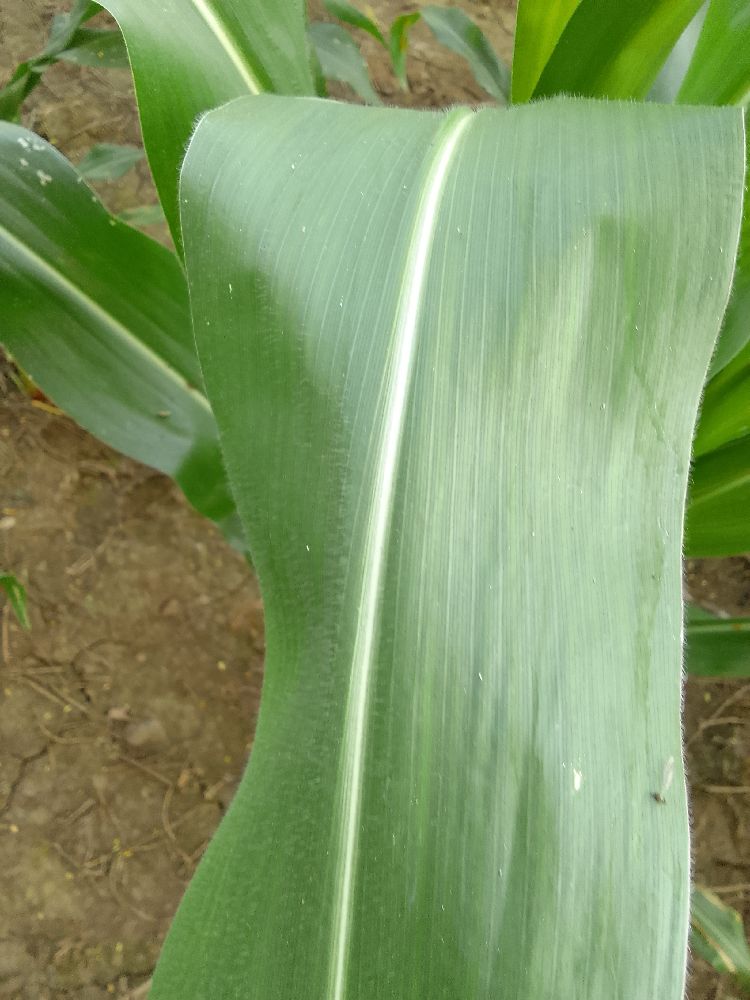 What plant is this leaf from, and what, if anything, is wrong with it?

maize, healthy
